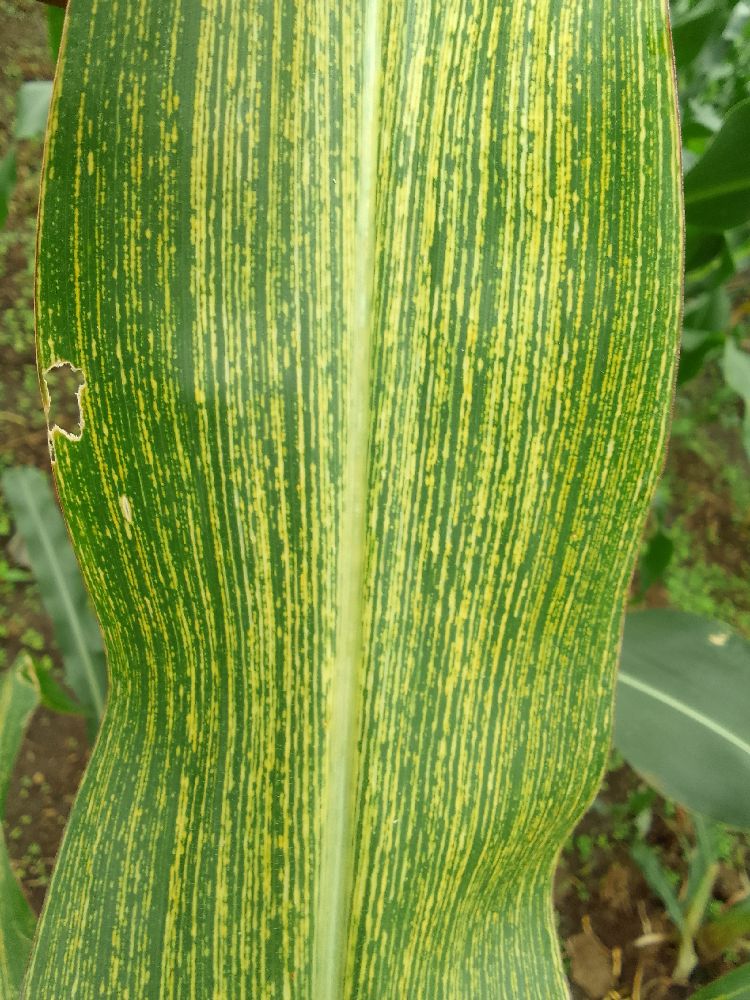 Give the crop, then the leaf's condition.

maize, maize streak virus
